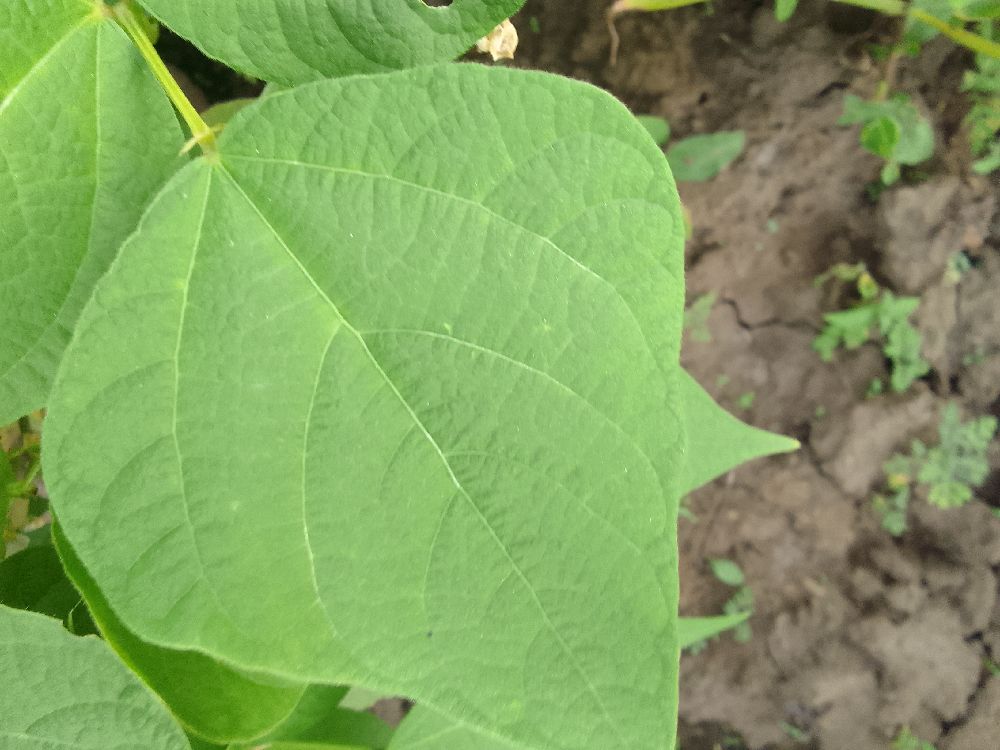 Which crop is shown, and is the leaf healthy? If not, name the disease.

common bean, healthy
